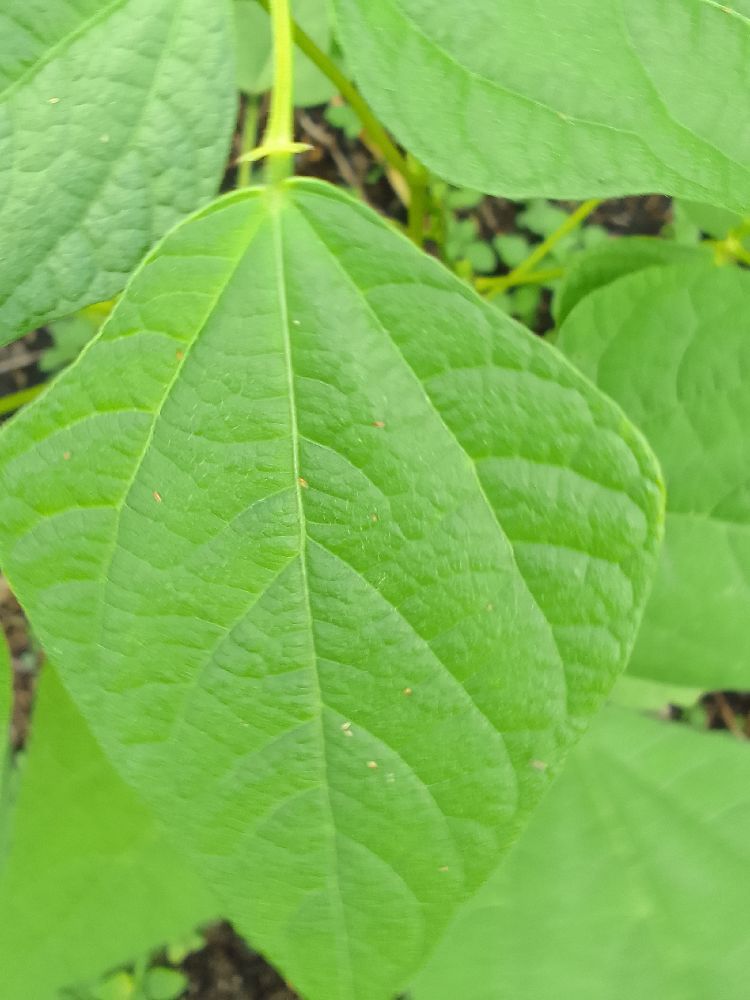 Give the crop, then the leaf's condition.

common bean, healthy
